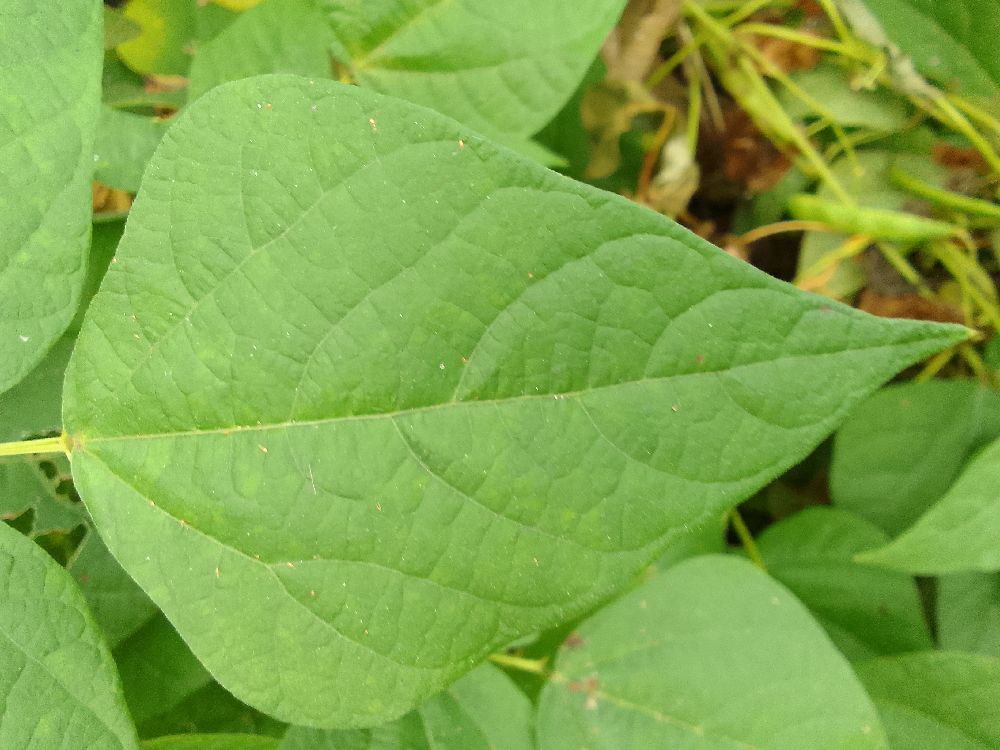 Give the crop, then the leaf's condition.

common bean, healthy
